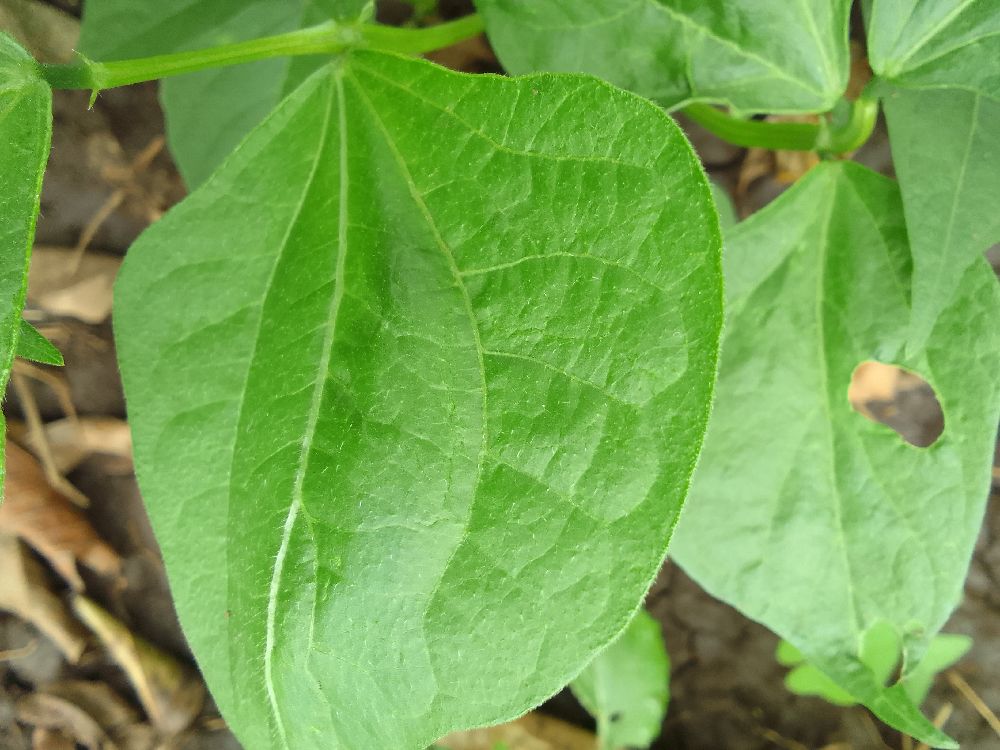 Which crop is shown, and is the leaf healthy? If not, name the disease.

common bean, healthy
